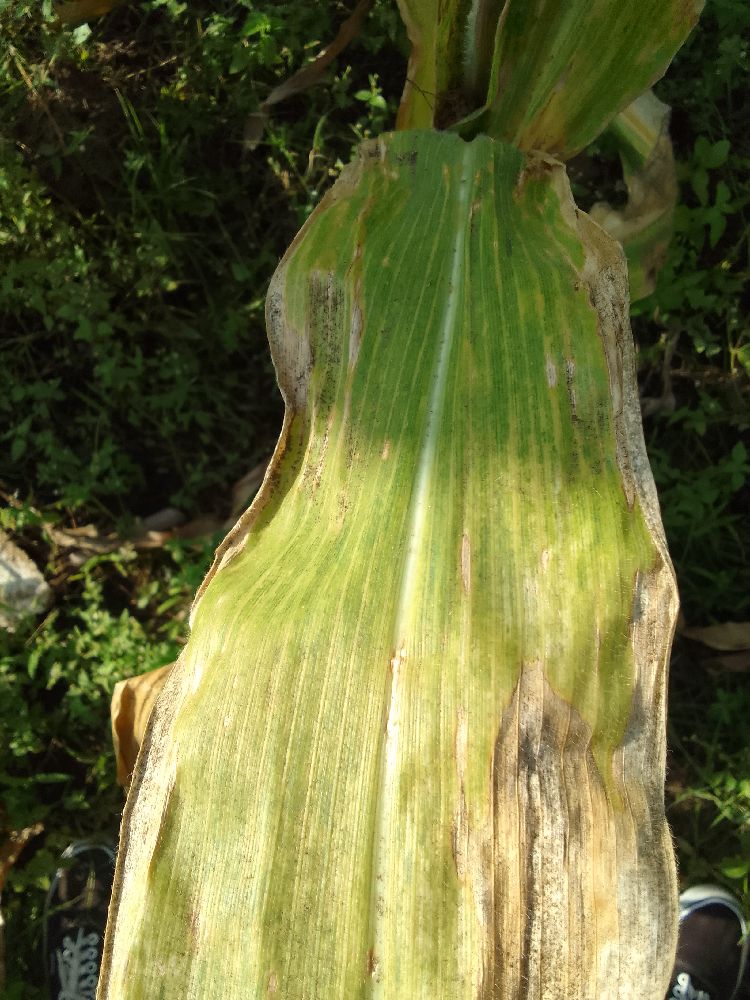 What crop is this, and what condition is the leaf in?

maize, maize lethal necrosis
